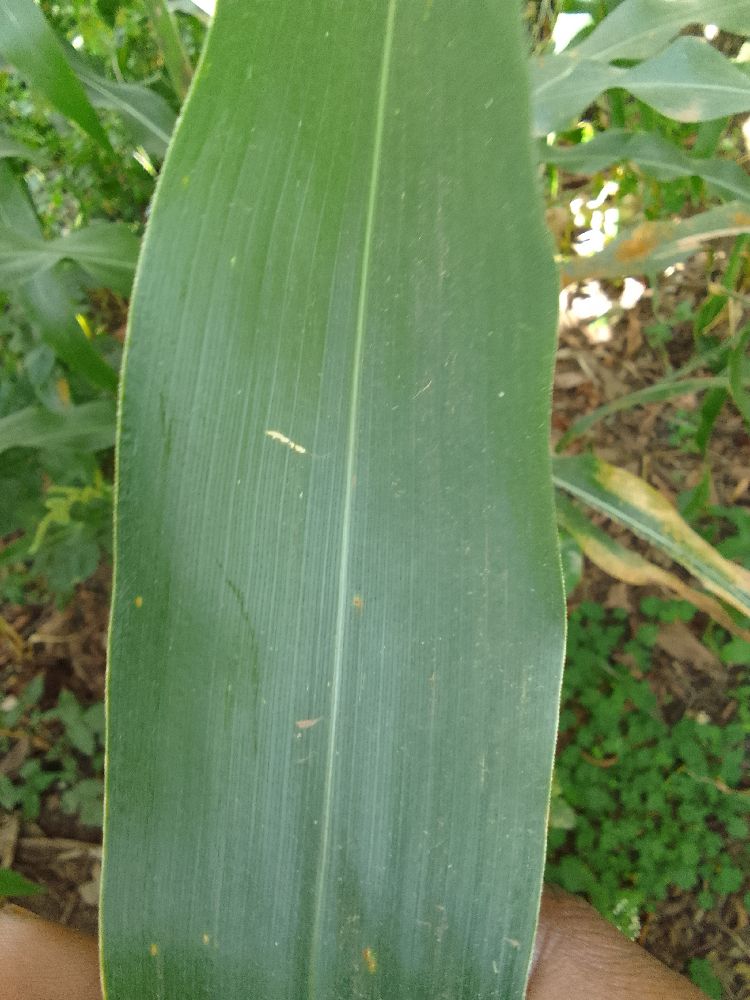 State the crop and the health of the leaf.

maize, healthy
